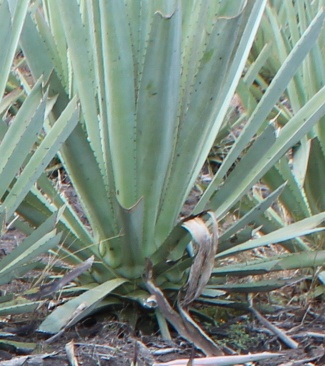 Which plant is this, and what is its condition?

agave, healthy
